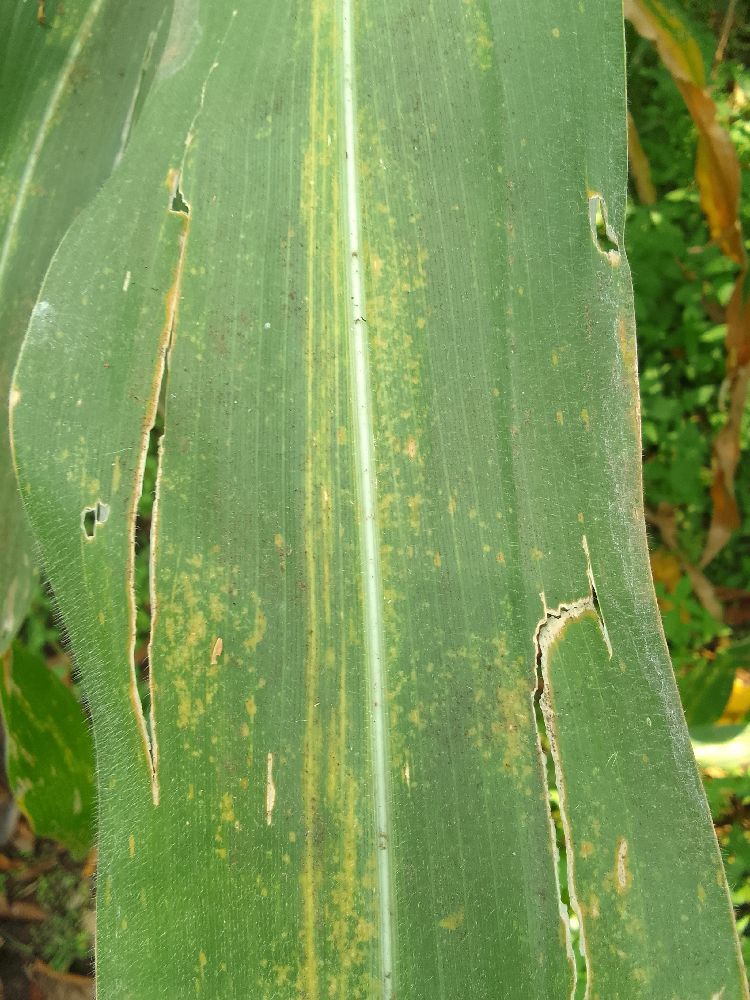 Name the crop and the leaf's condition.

maize, maize lethal necrosis
